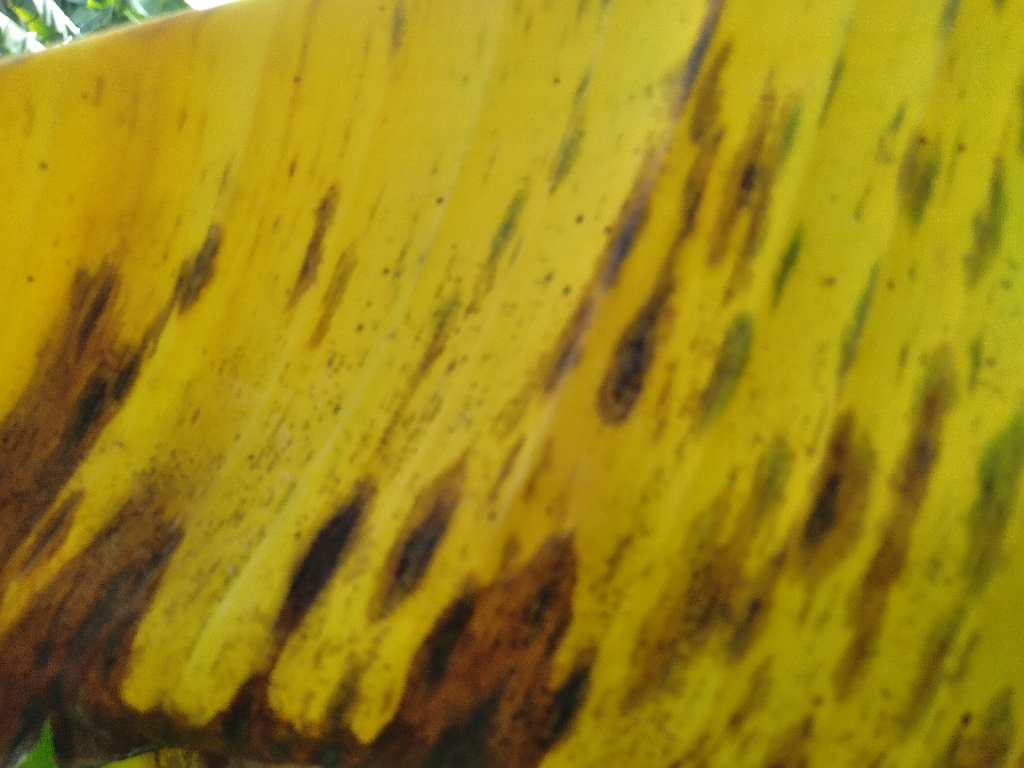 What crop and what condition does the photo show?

banana, black sigatoka
